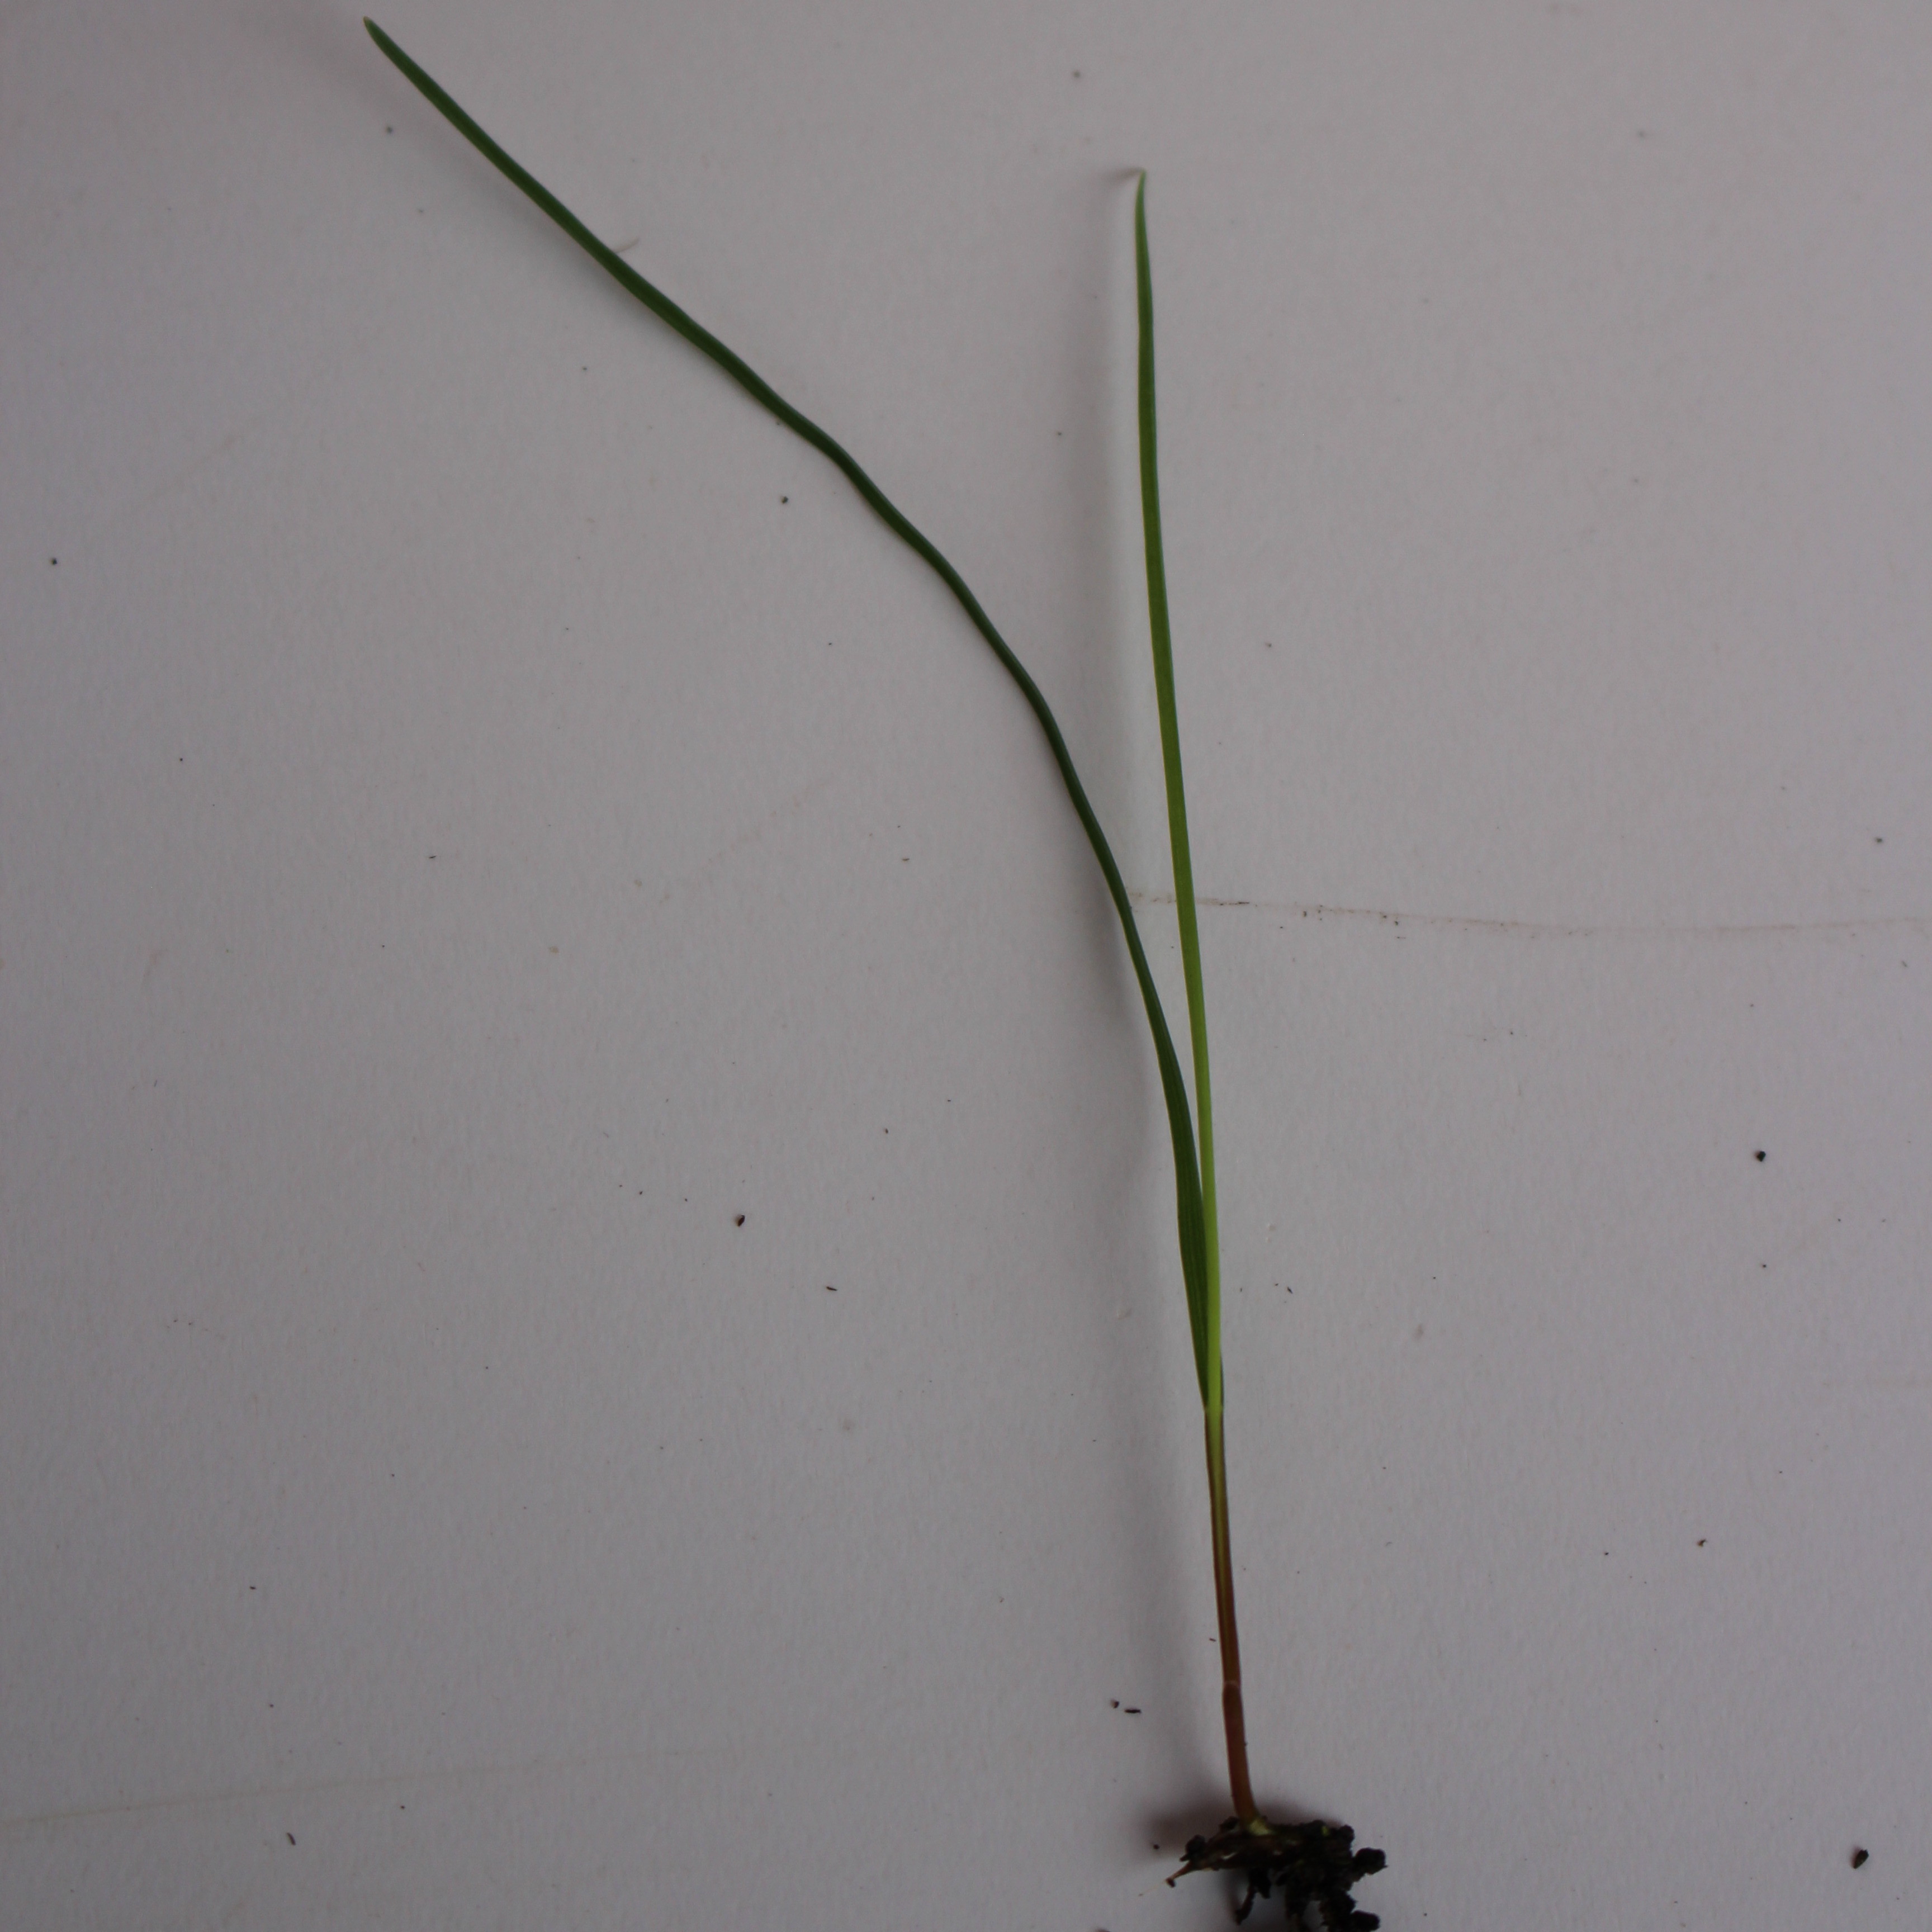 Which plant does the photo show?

Lolium multiflorum
